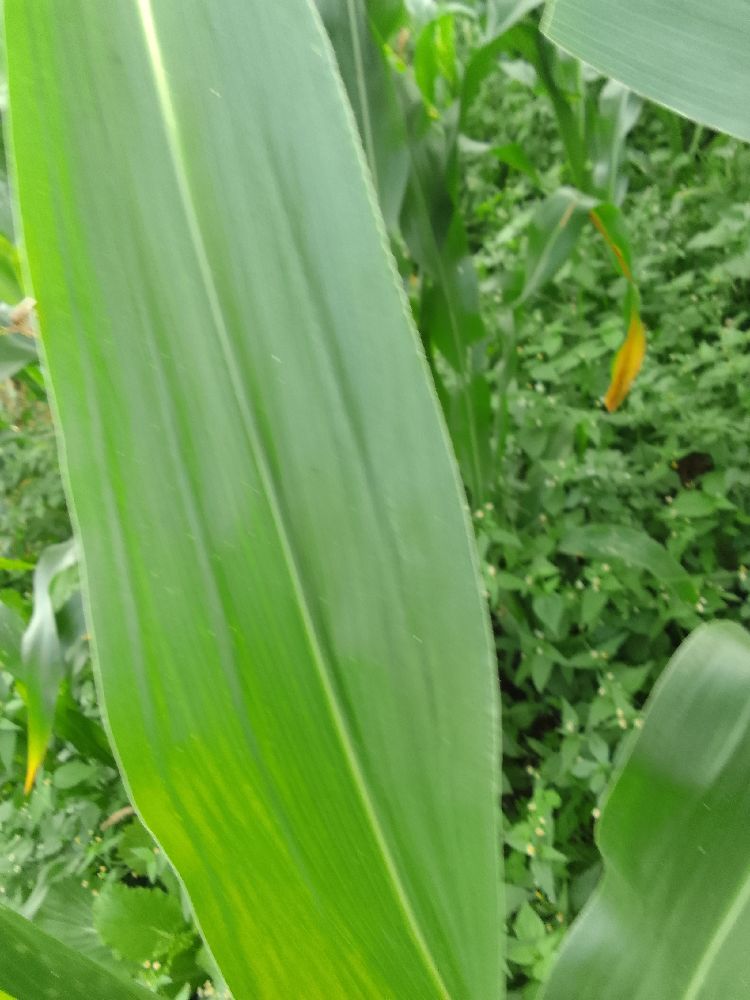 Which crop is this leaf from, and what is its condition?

maize, healthy
